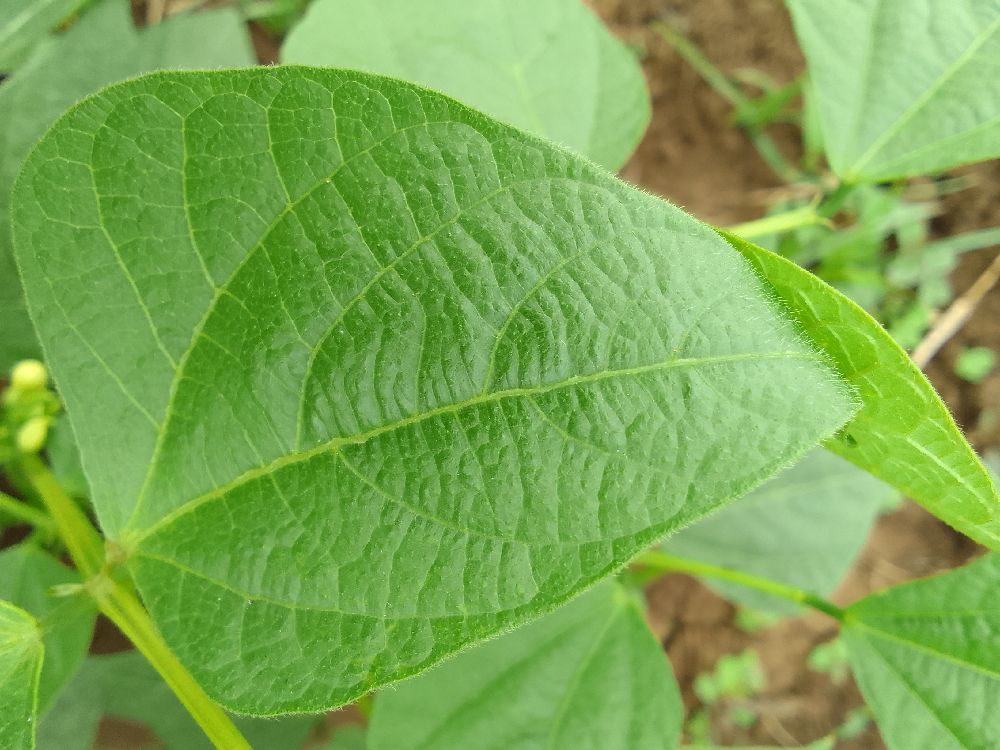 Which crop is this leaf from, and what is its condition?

common bean, healthy
